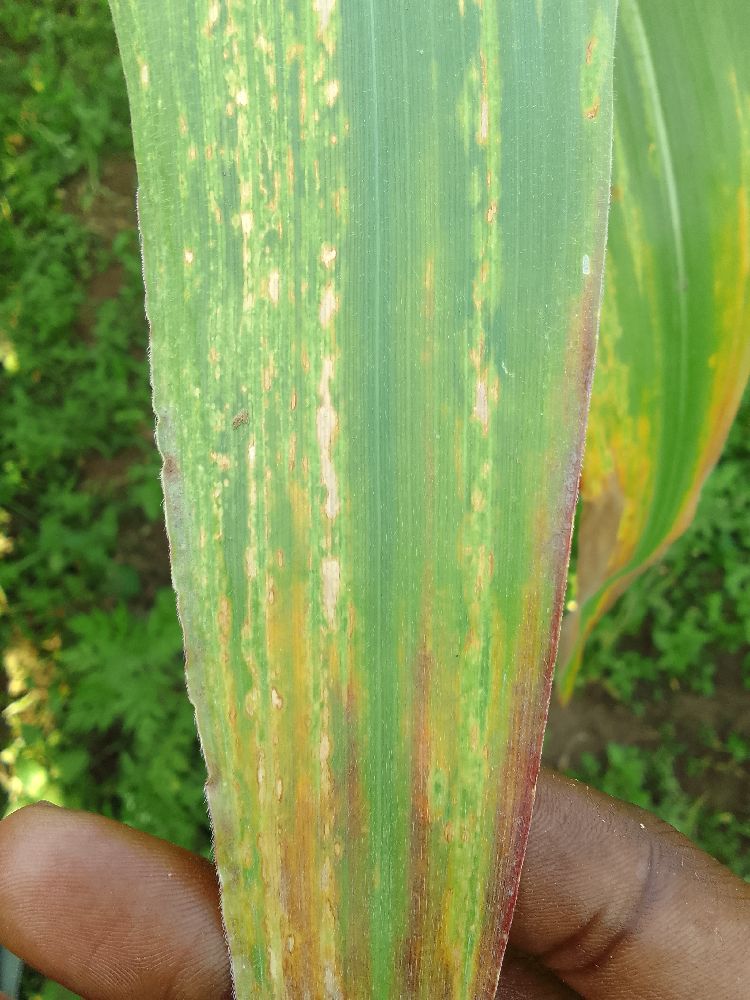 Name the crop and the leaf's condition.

maize, maize lethal necrosis
